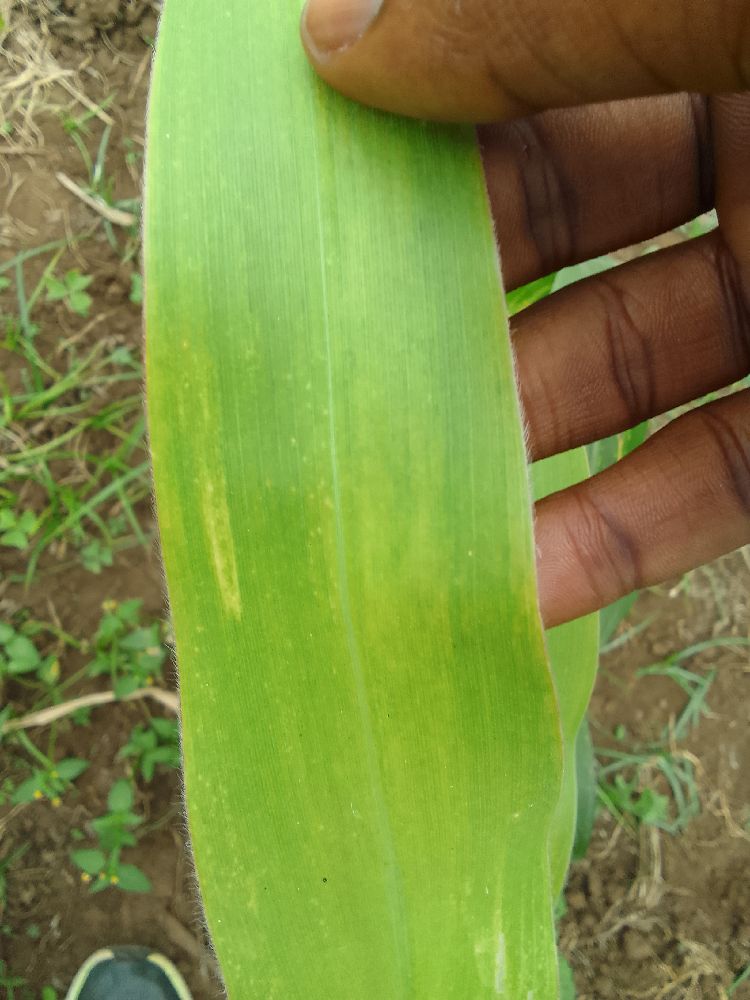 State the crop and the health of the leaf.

maize, maize lethal necrosis
